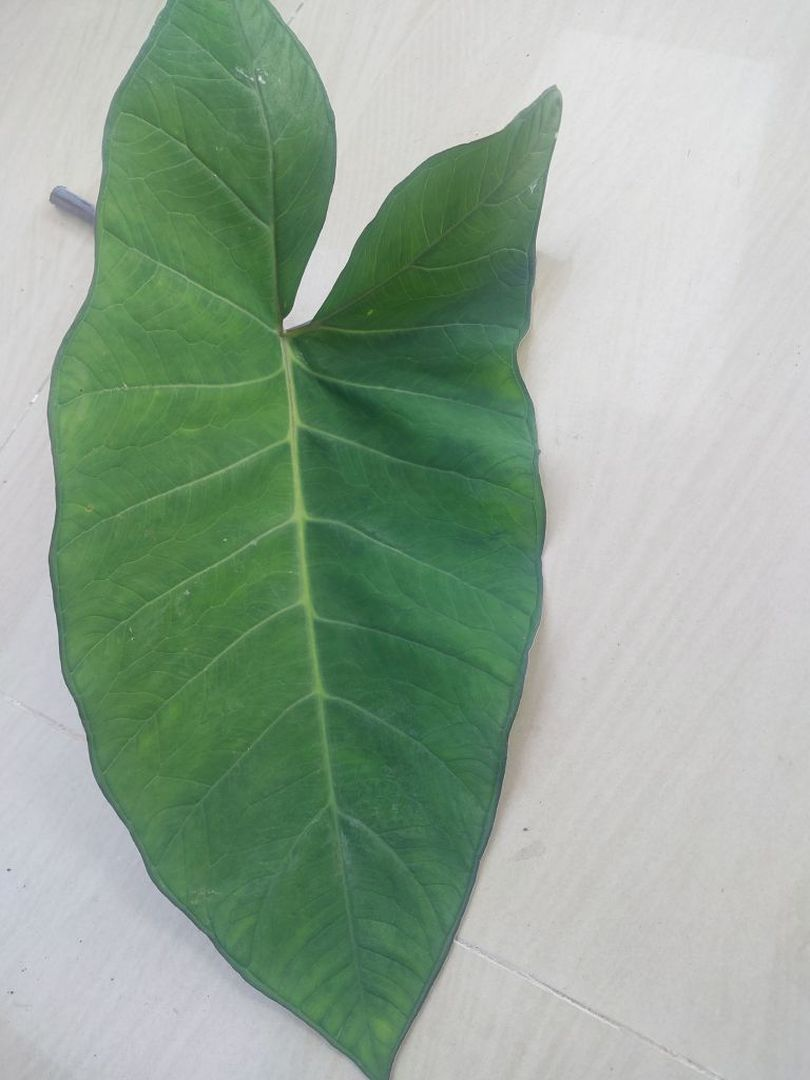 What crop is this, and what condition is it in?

taro, healthy
